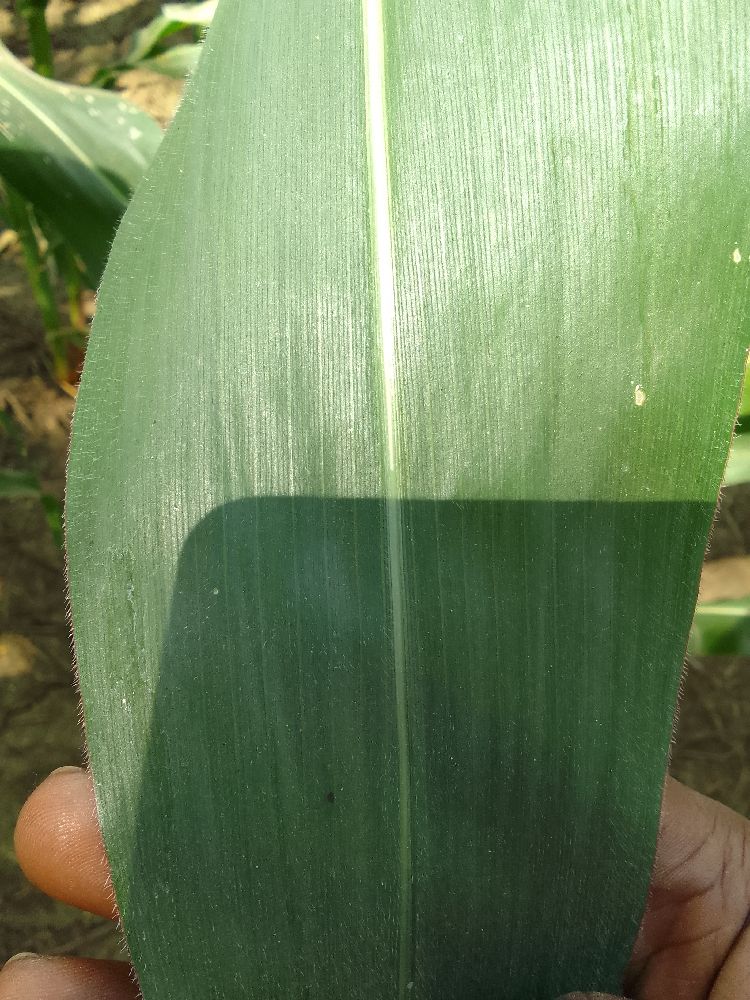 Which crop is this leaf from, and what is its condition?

maize, healthy
